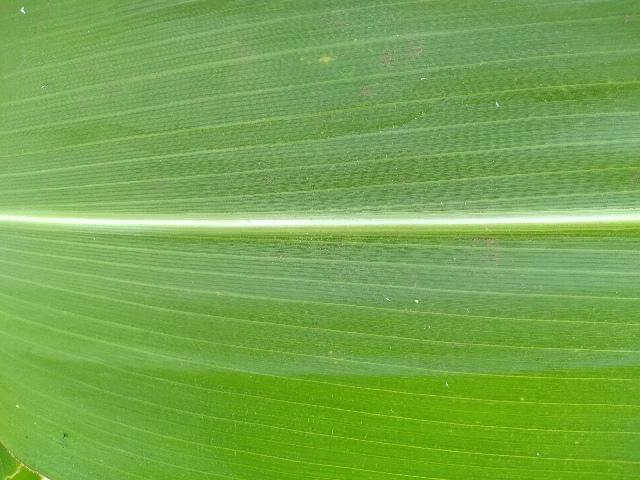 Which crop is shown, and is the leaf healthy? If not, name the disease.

maize, healthy
